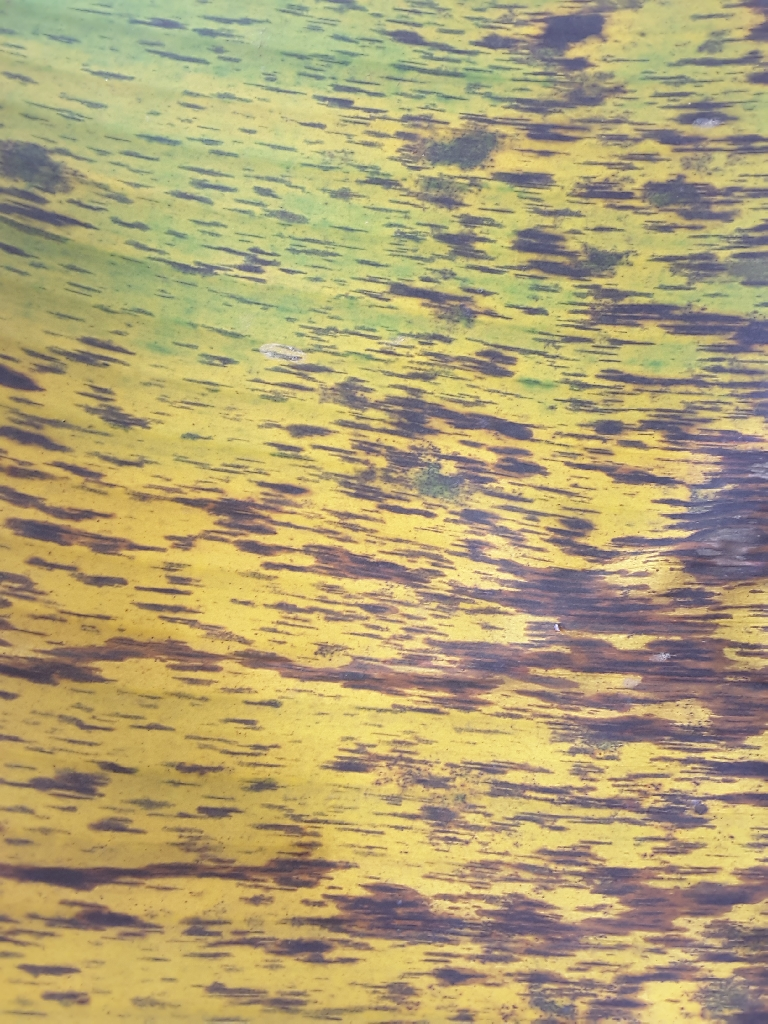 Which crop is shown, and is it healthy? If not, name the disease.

banana, black sigatoka
